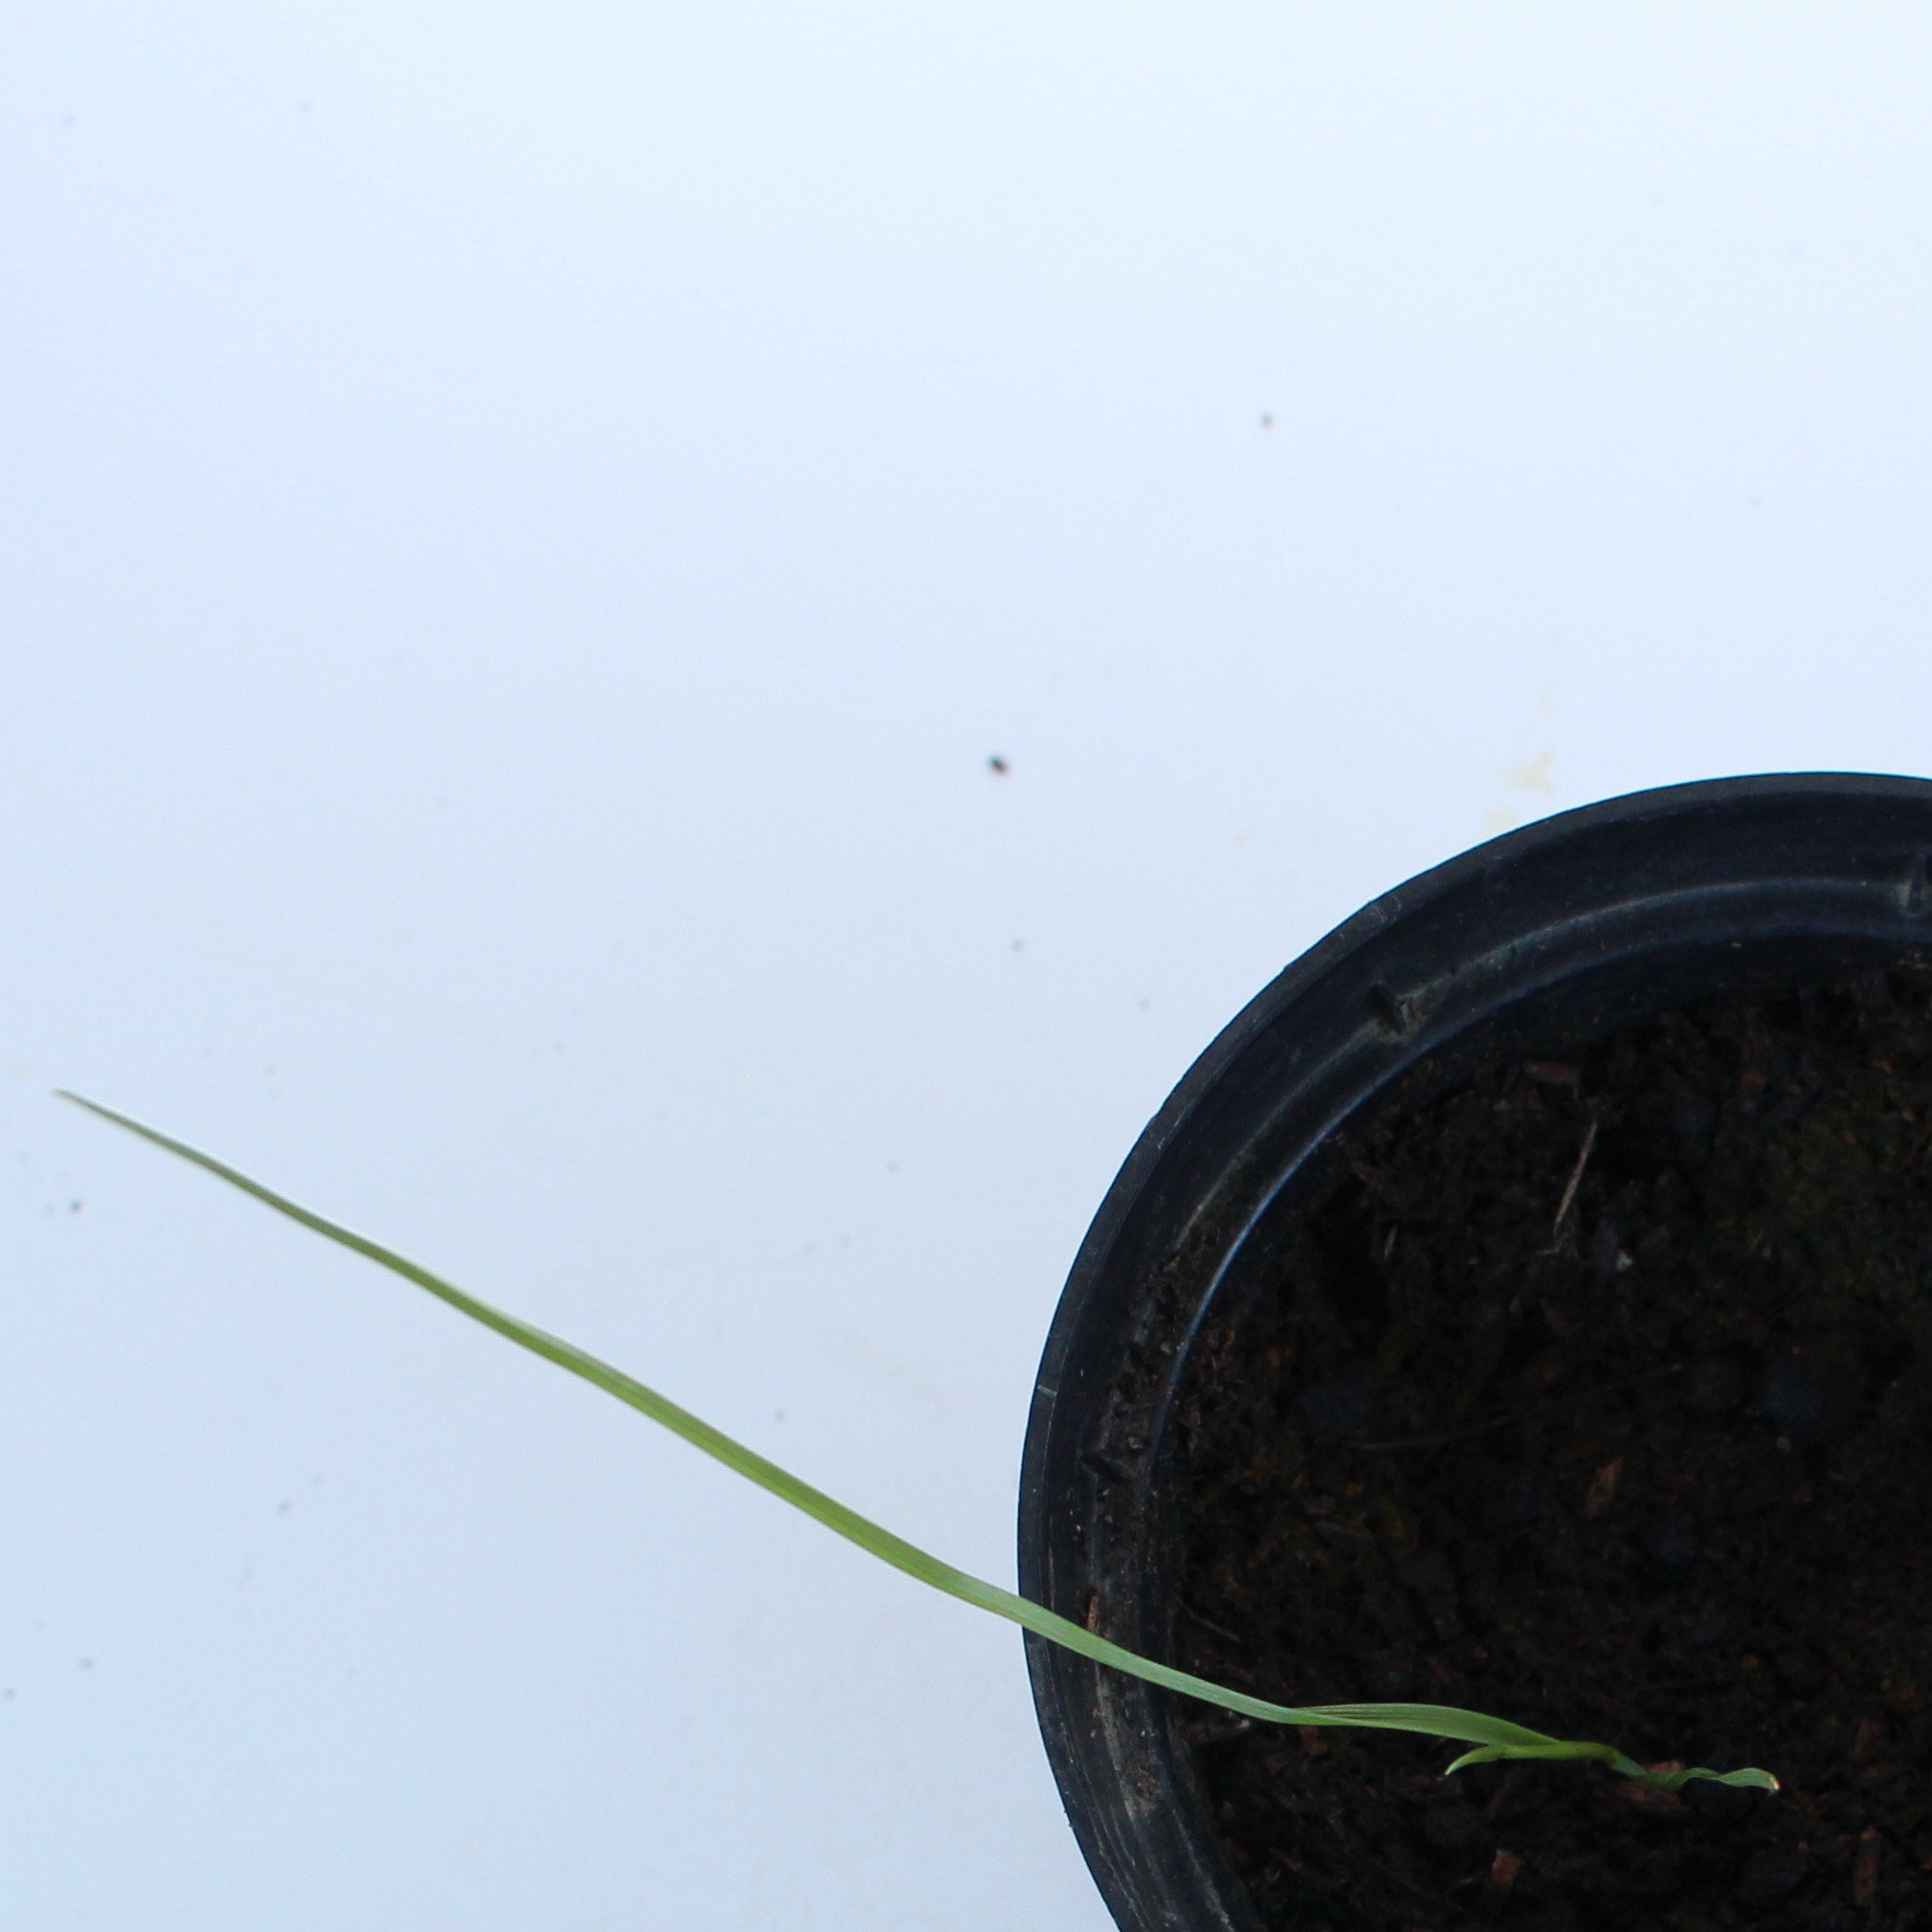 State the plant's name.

Lolium multiflorum
